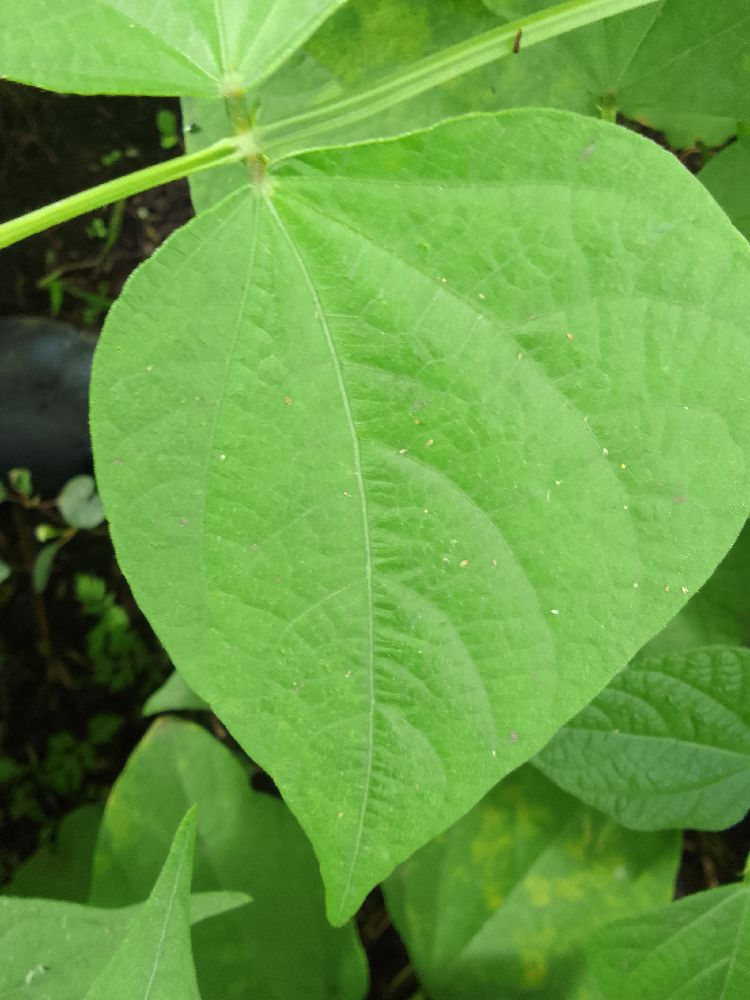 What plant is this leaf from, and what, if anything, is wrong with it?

common bean, healthy
